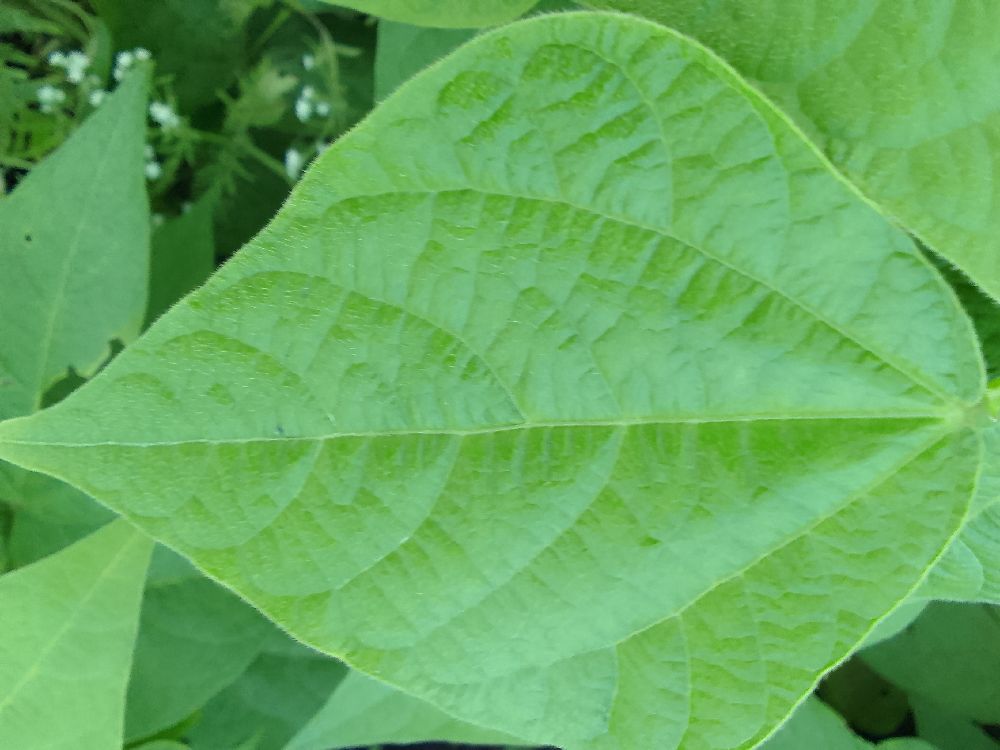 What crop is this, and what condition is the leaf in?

common bean, healthy
